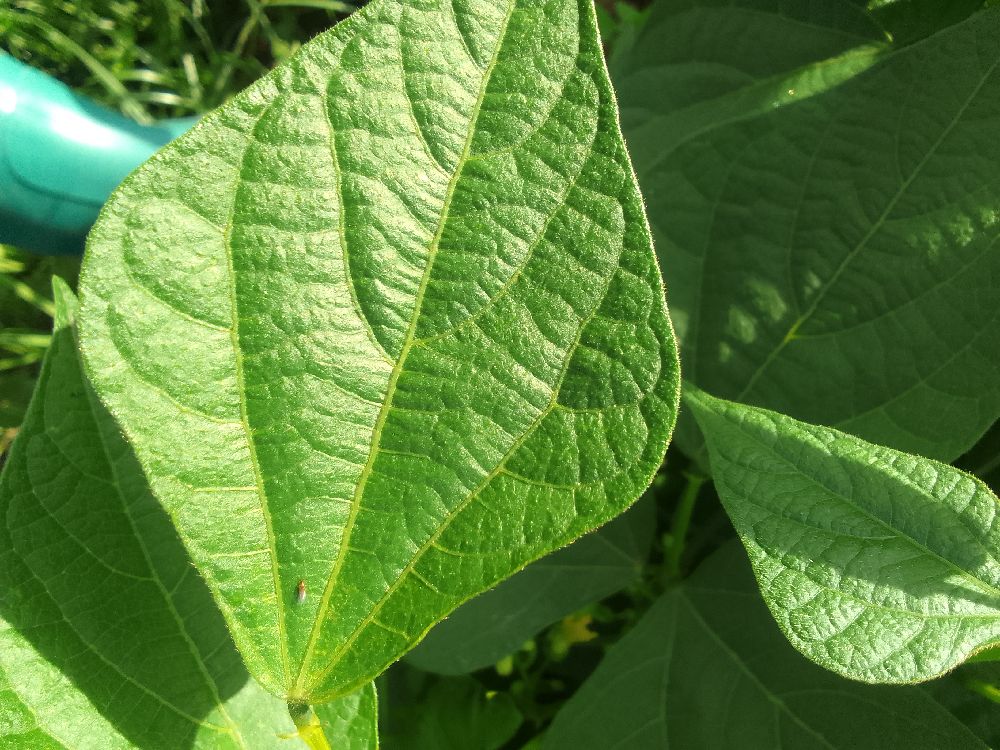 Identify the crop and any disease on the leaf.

common bean, healthy
